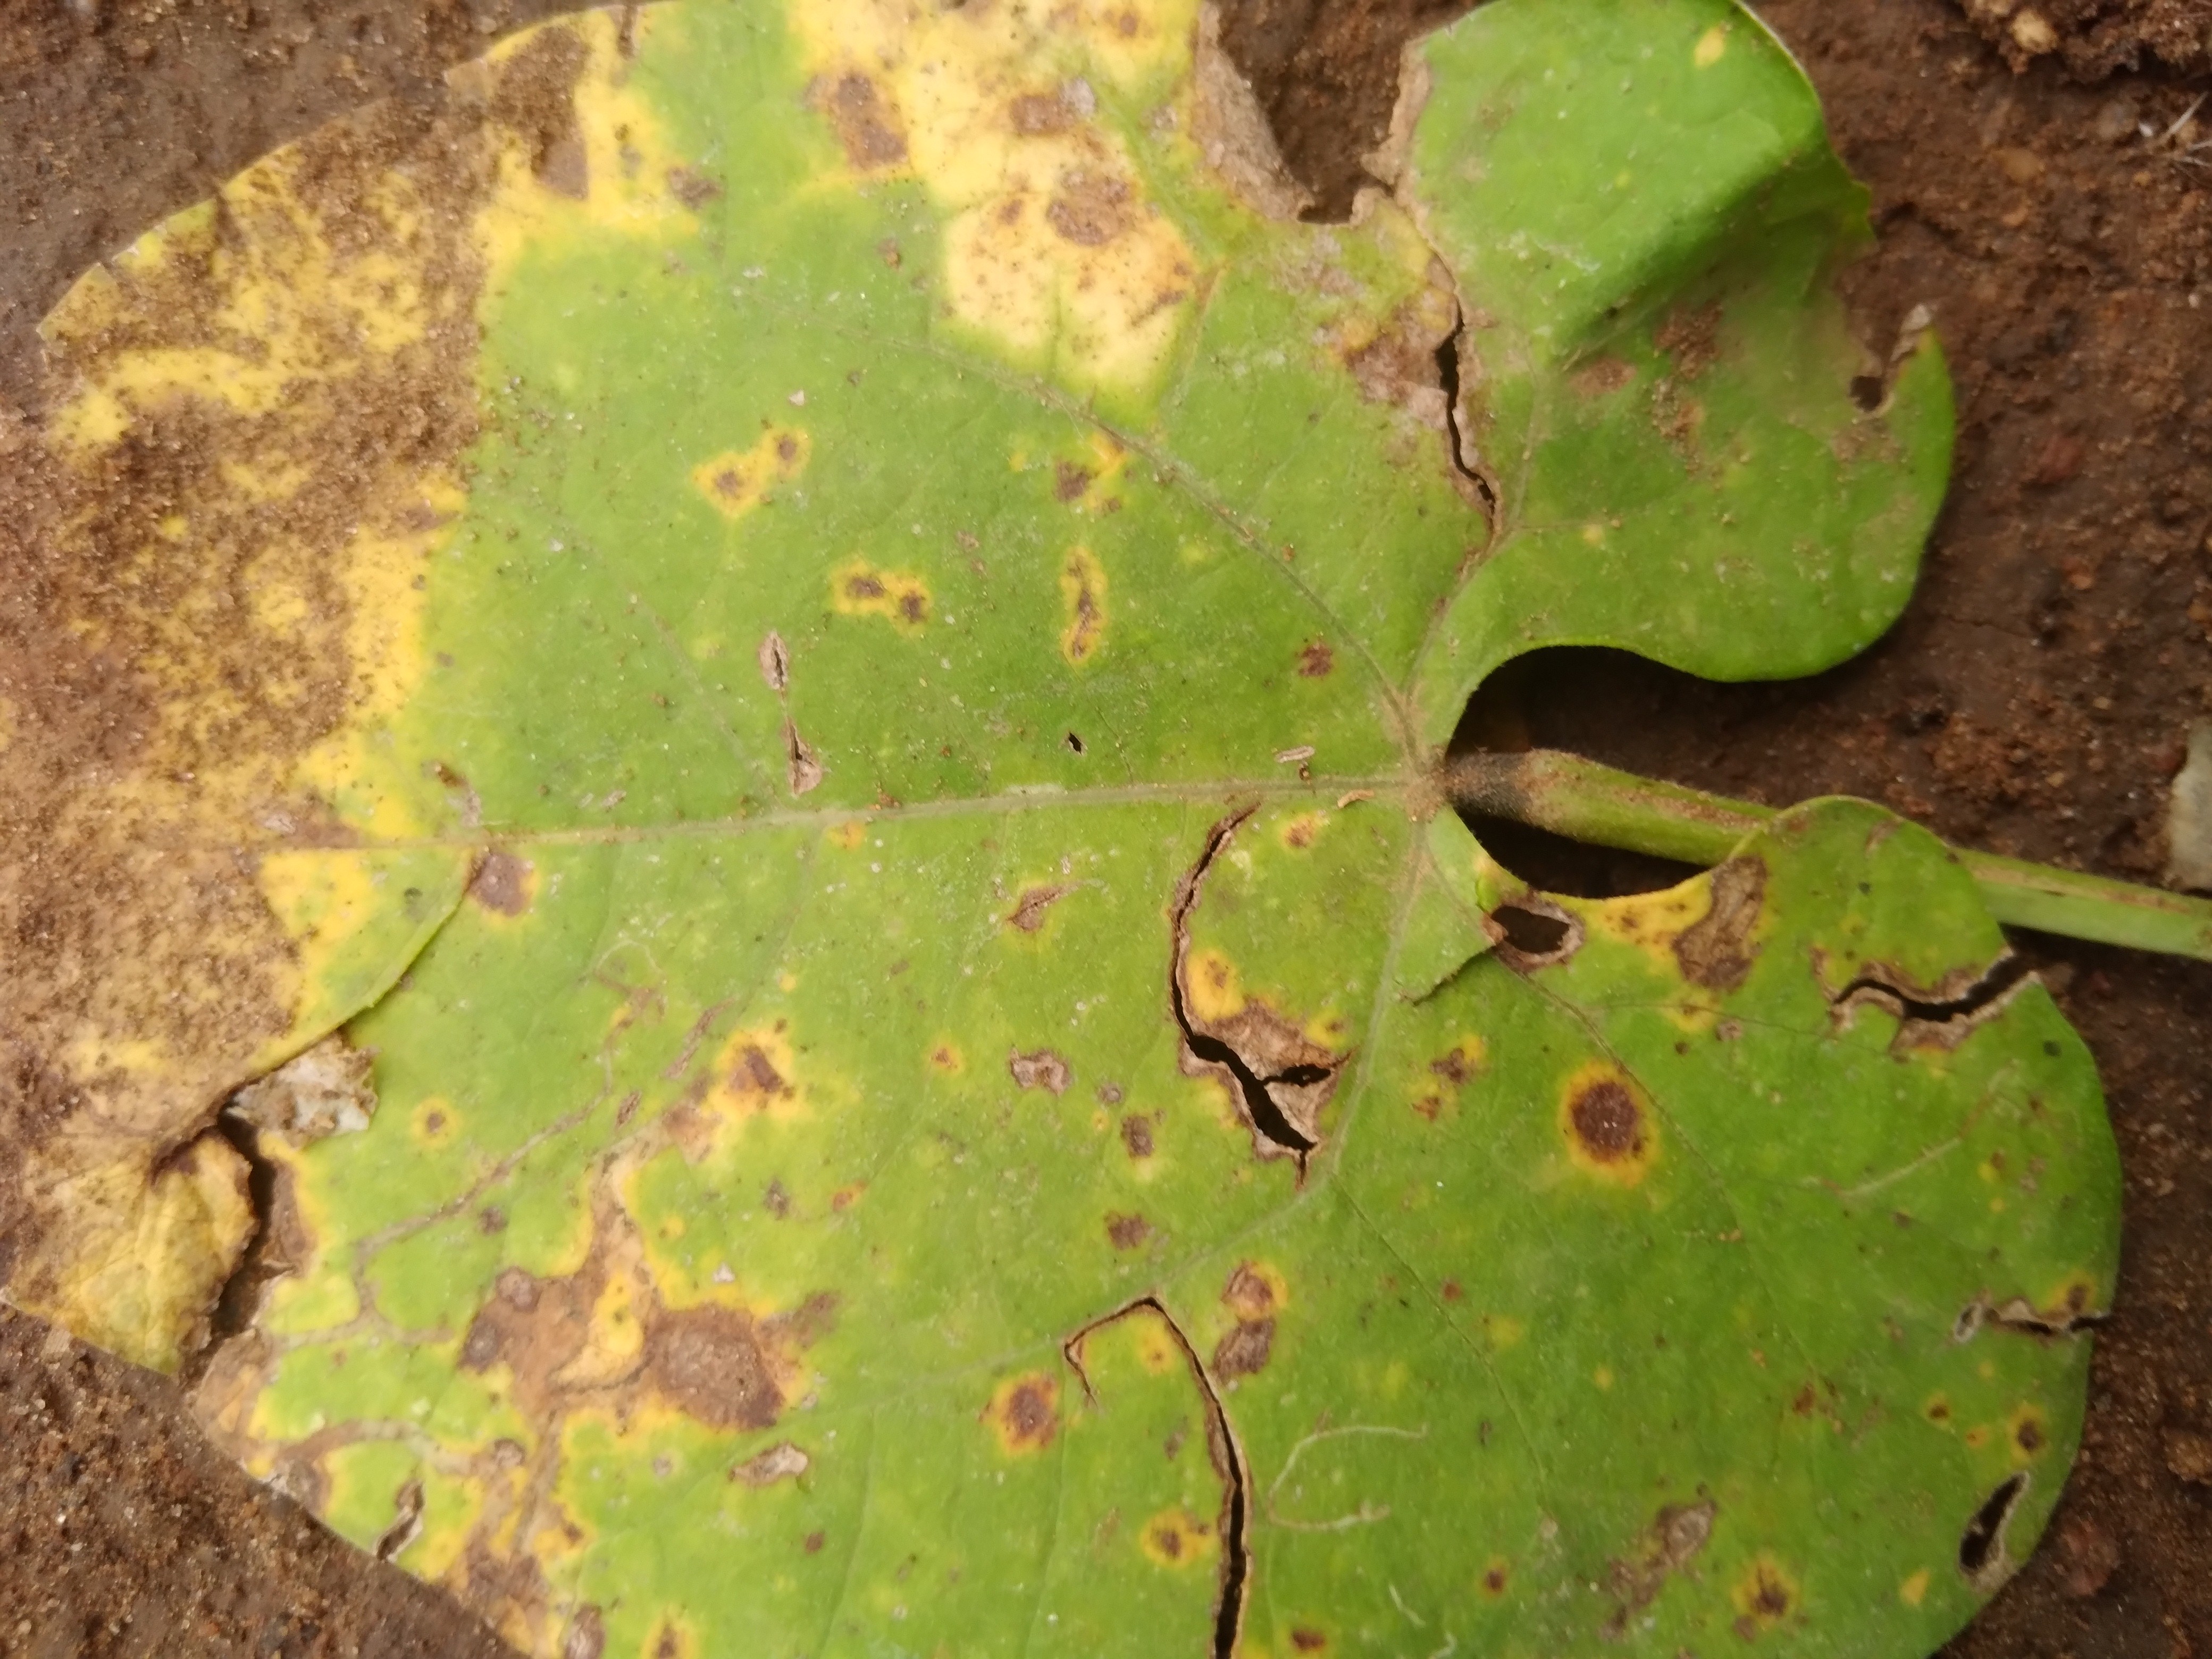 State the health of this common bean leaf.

rust
